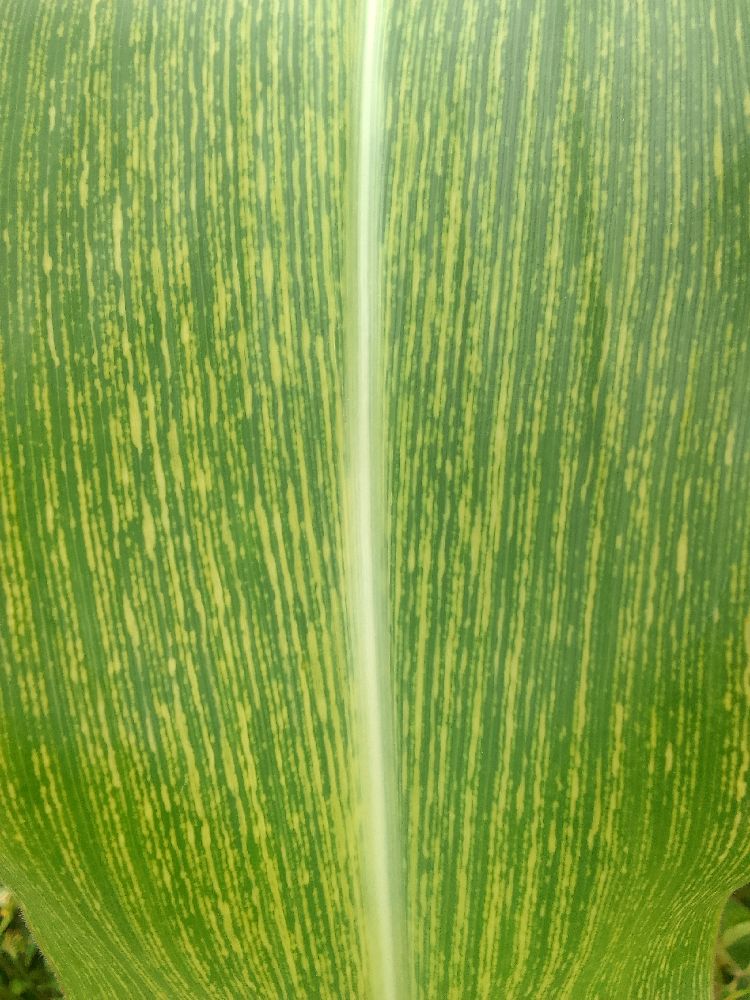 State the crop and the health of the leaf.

maize, maize streak virus
